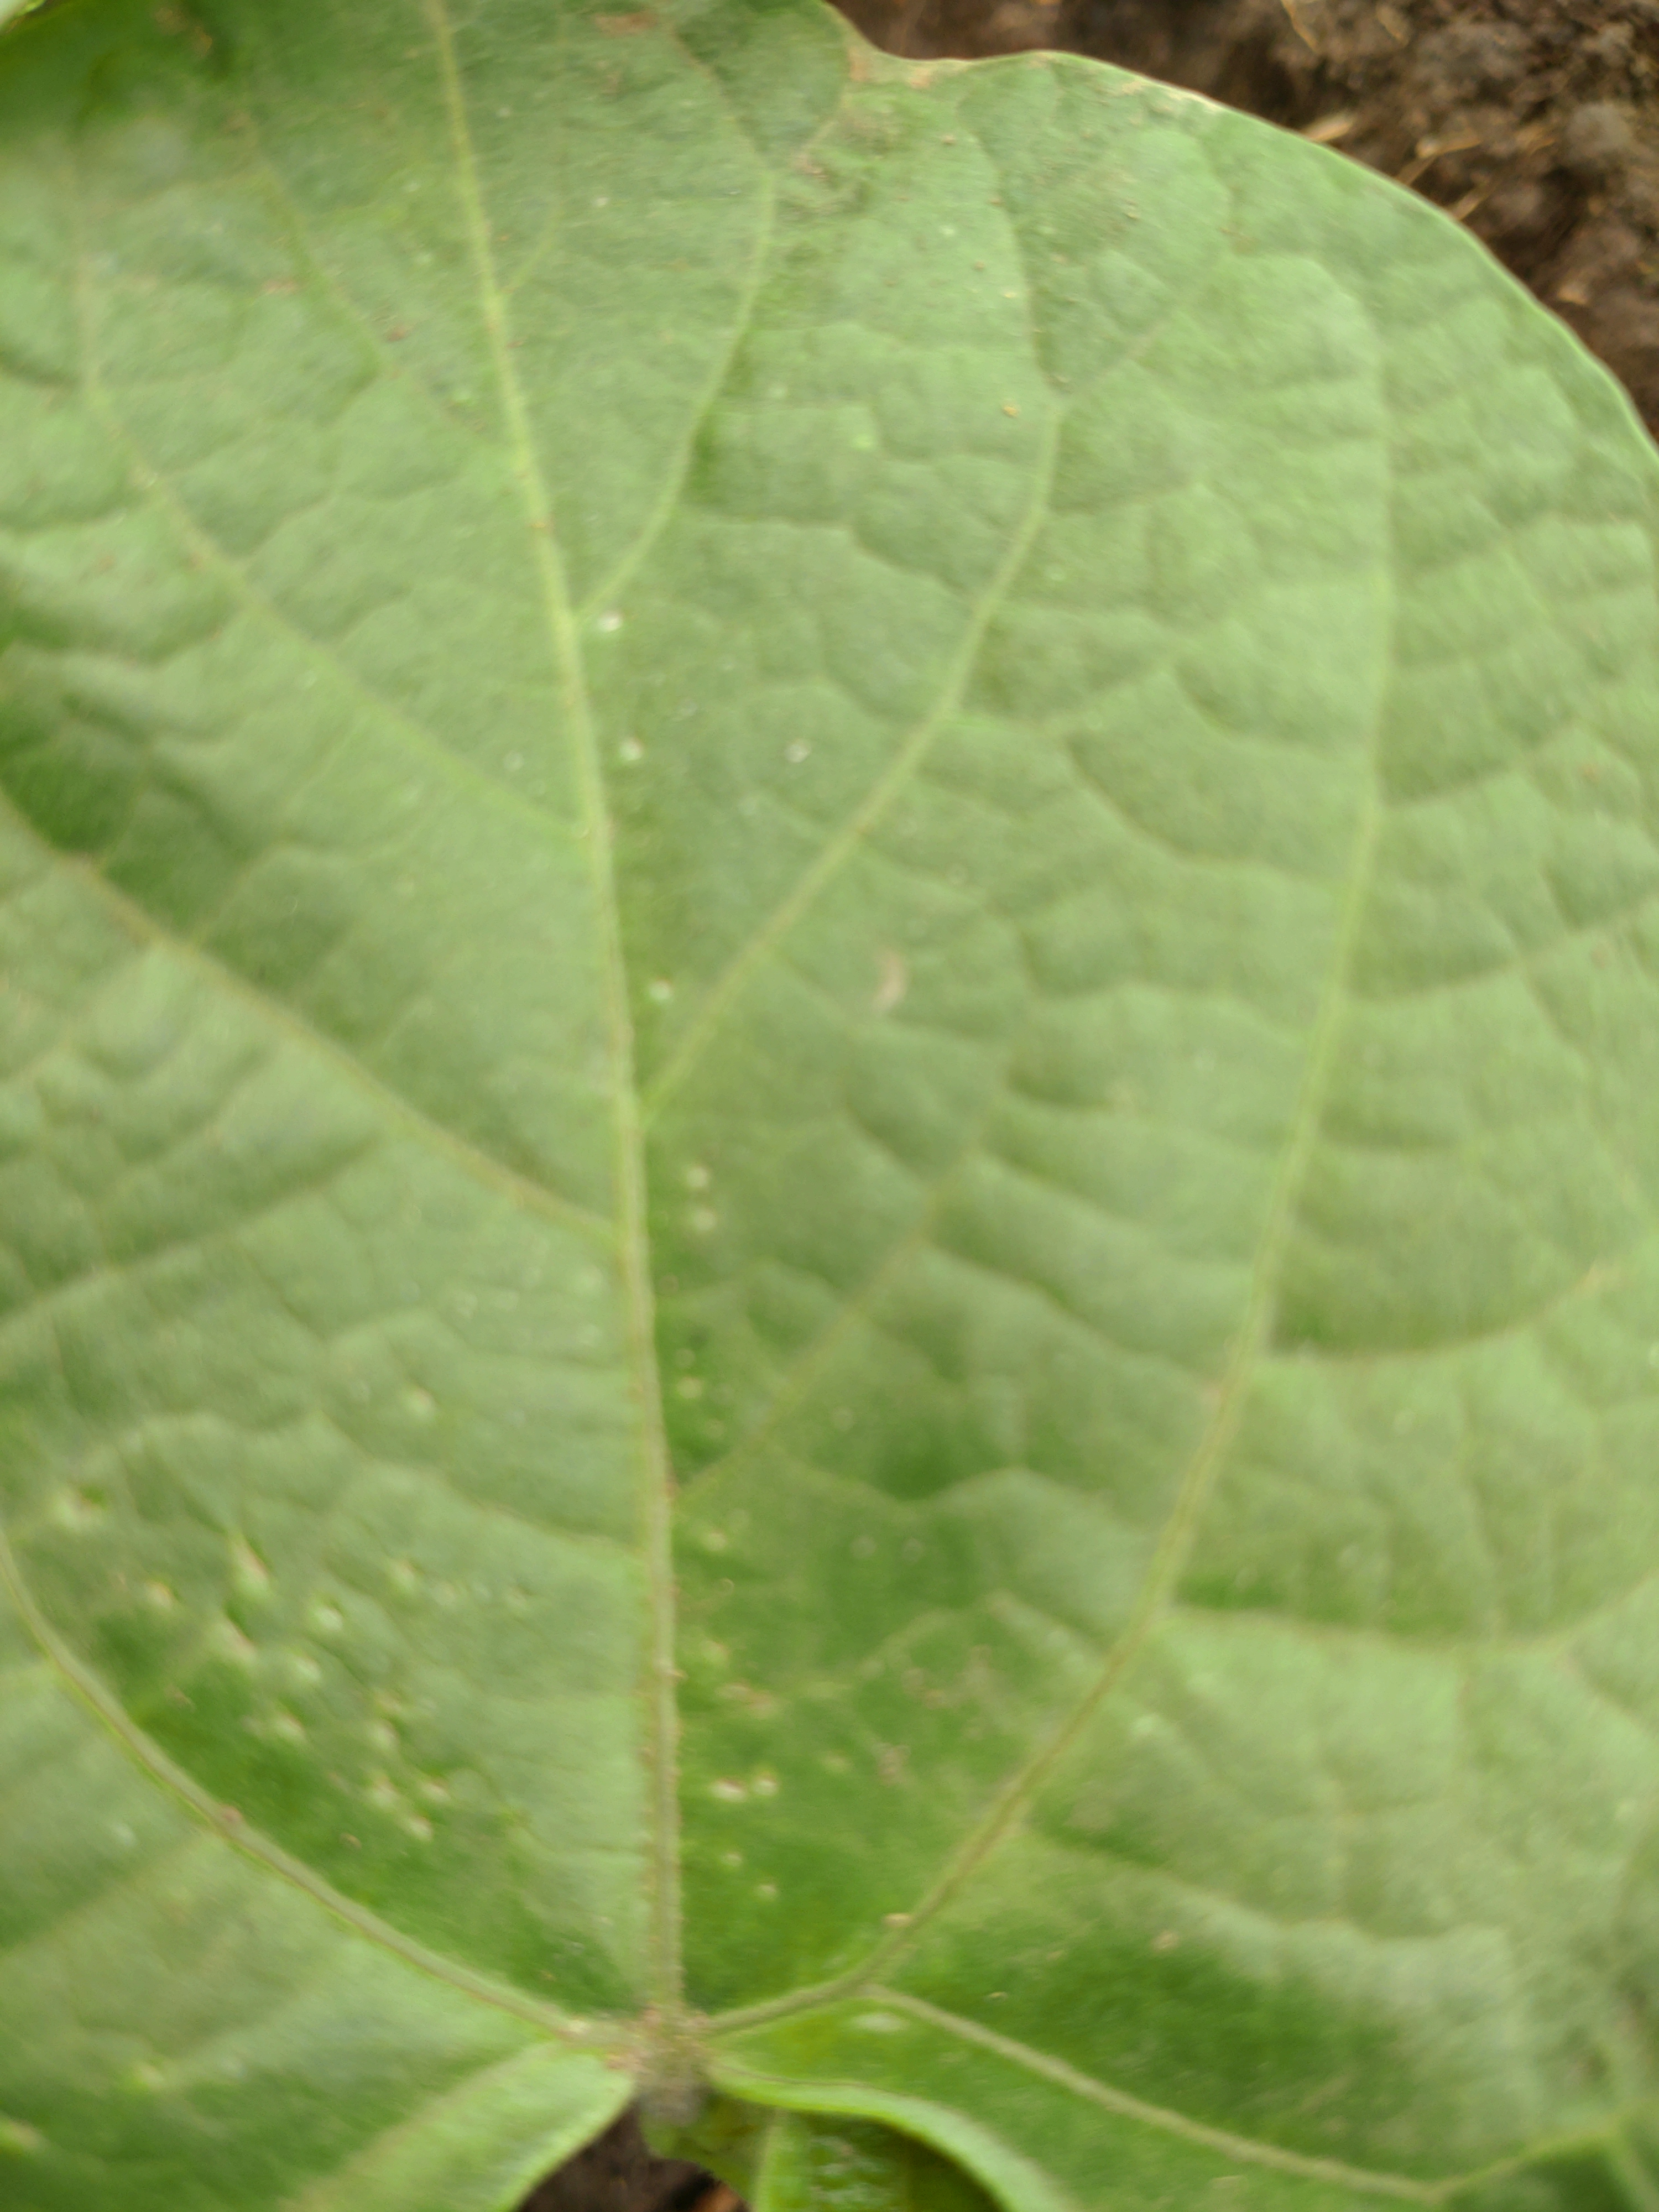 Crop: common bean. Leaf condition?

healthy
